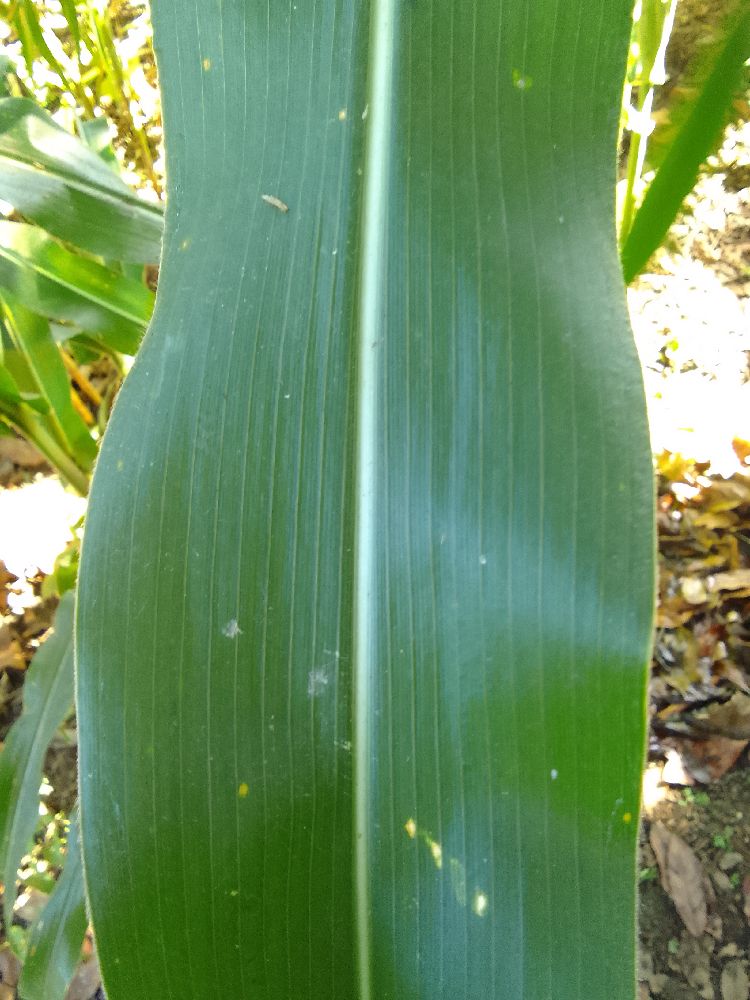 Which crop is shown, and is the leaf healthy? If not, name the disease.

maize, healthy
